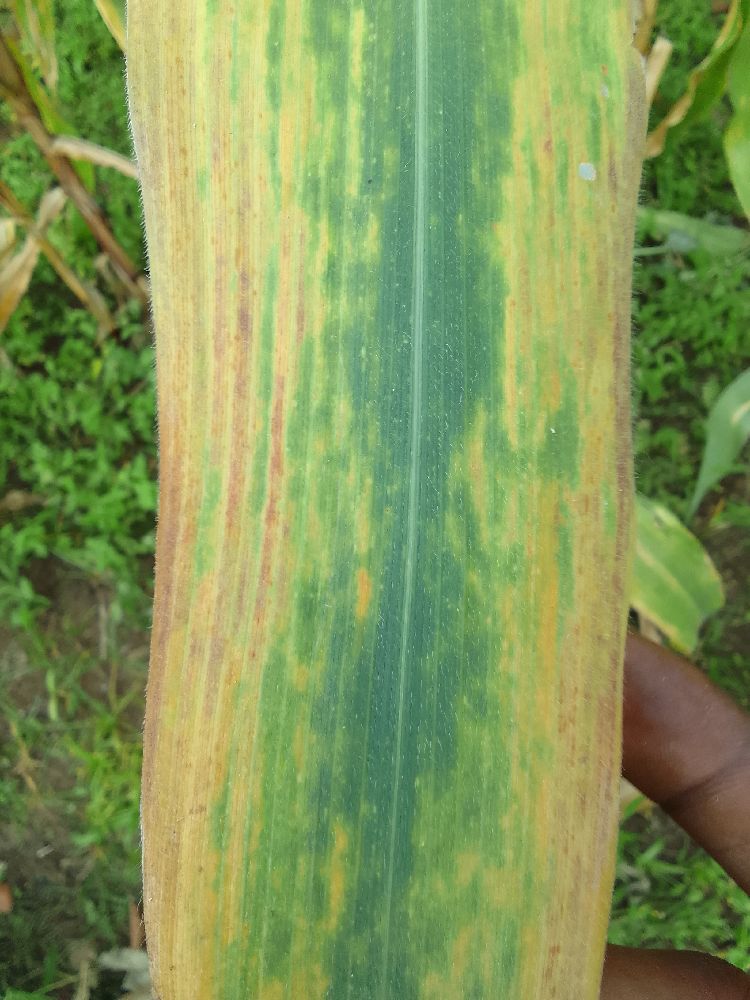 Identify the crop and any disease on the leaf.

maize, maize lethal necrosis
